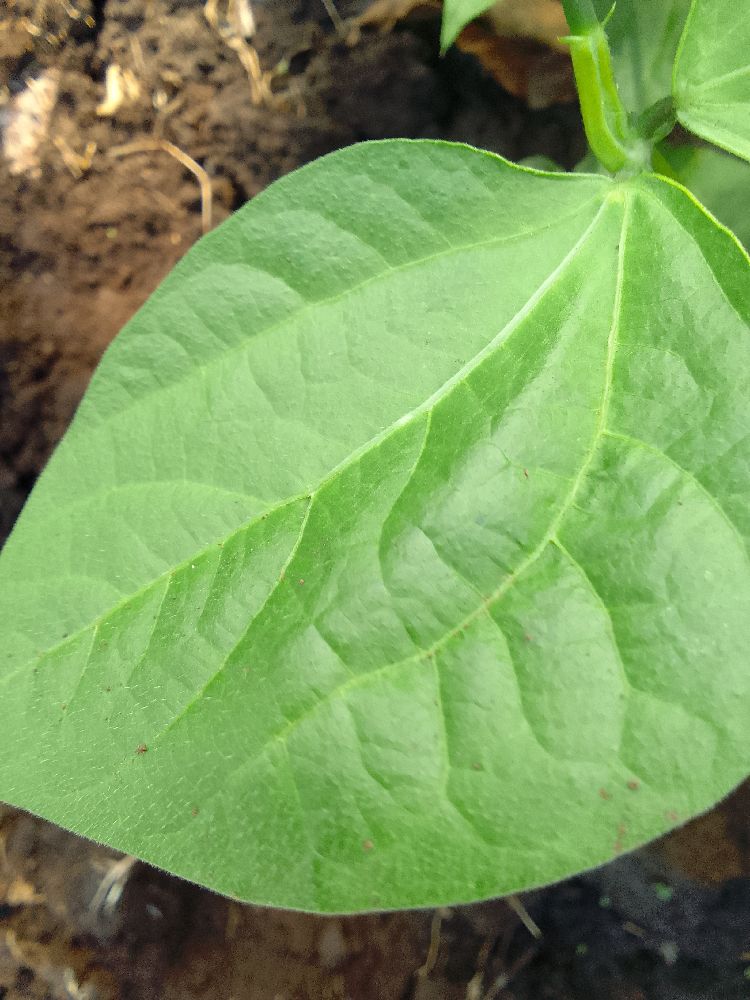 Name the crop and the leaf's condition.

common bean, healthy
